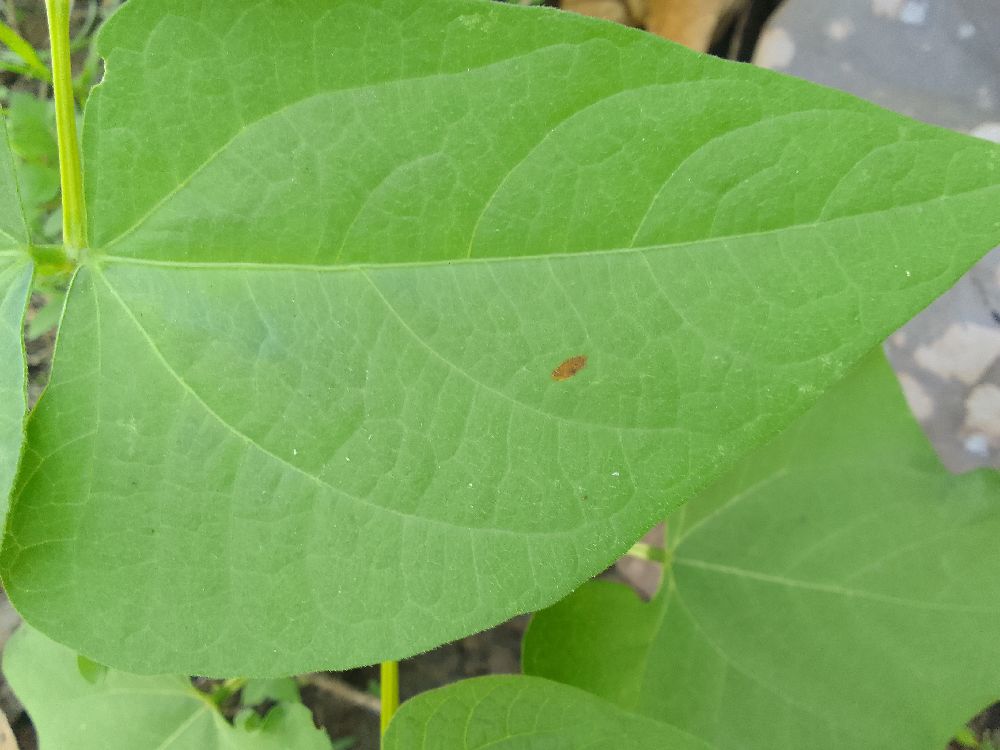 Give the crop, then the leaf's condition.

common bean, healthy
